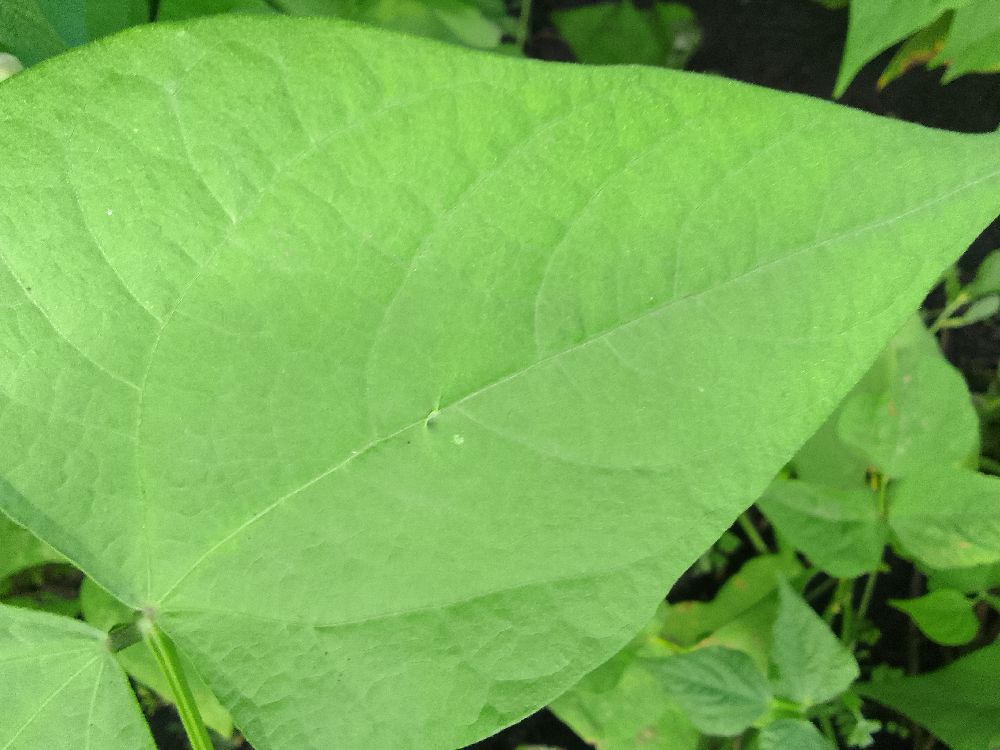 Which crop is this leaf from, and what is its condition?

common bean, healthy
